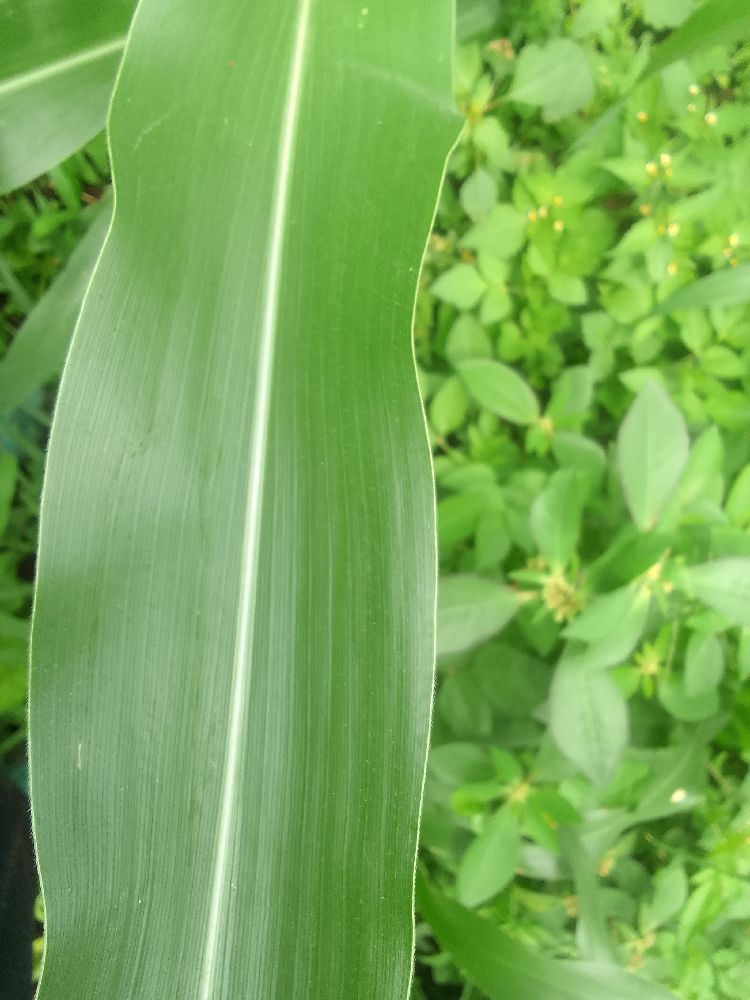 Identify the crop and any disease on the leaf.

maize, healthy
